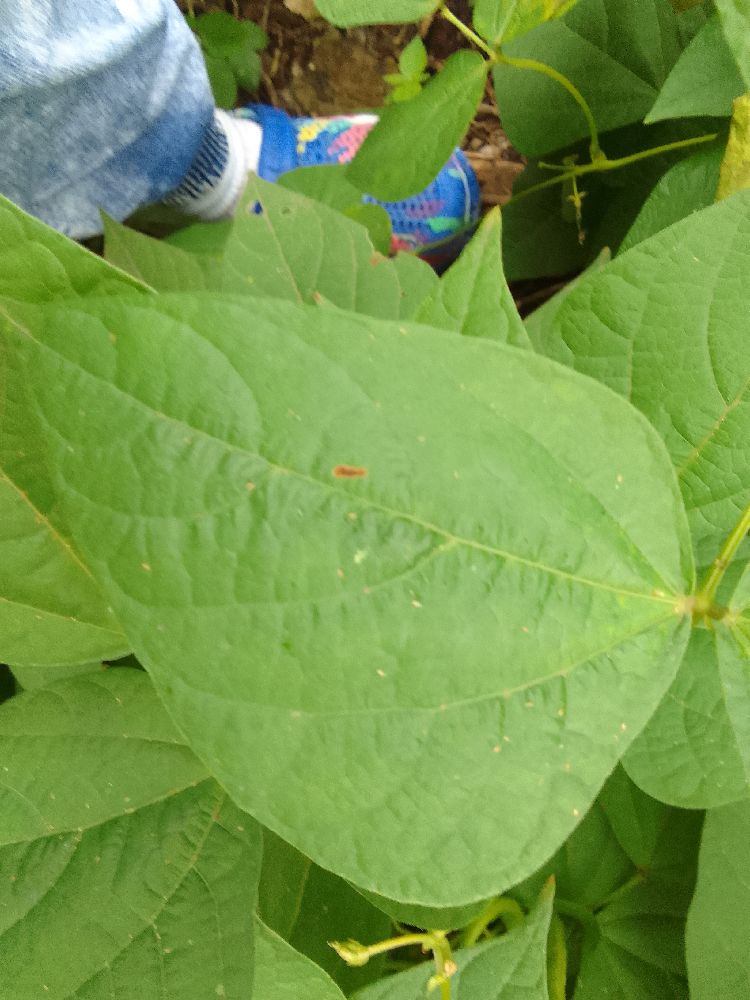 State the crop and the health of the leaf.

common bean, healthy
